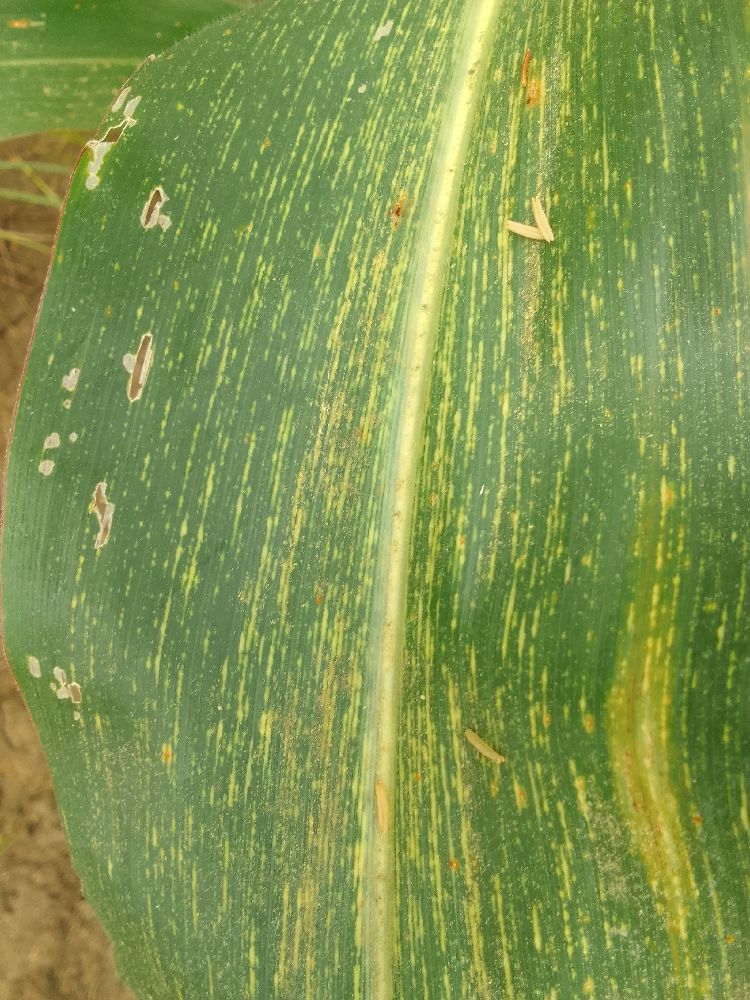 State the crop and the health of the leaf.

maize, maize streak virus
